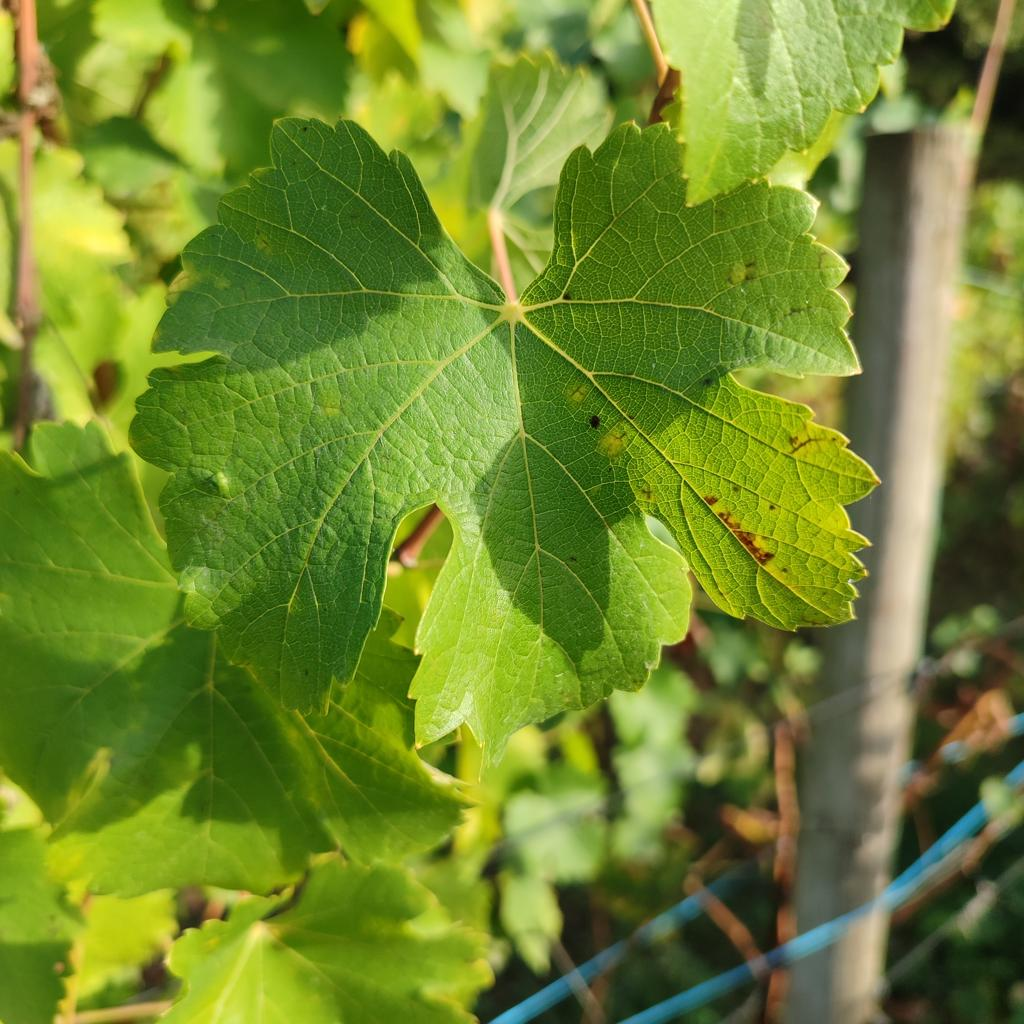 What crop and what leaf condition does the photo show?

grapevine, erineum mite
